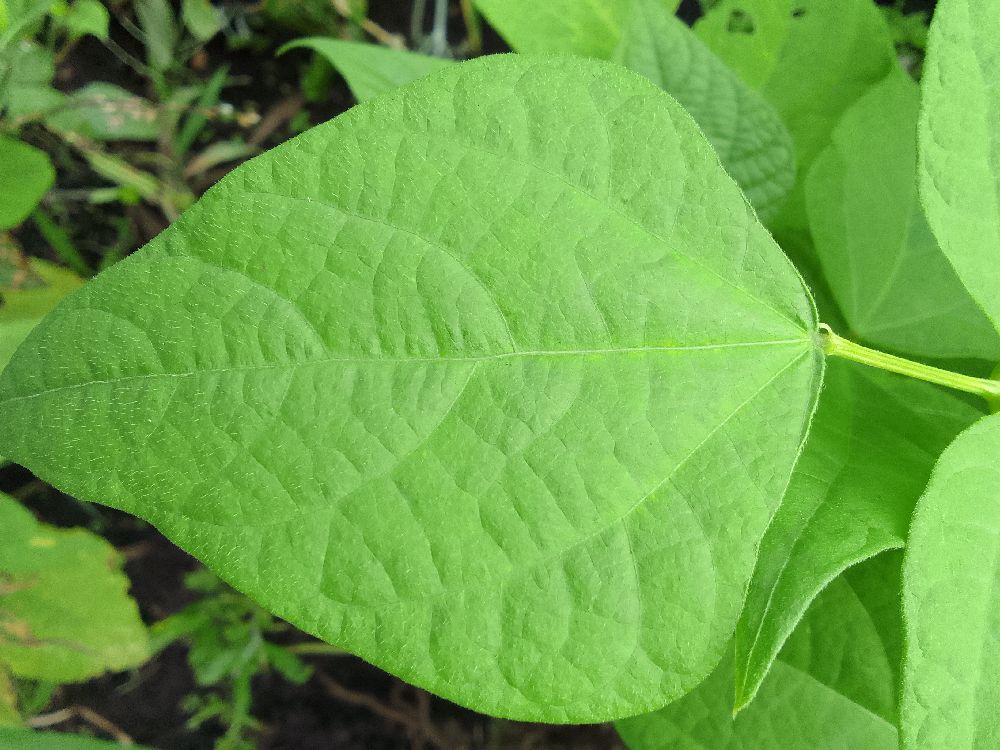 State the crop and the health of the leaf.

common bean, healthy
